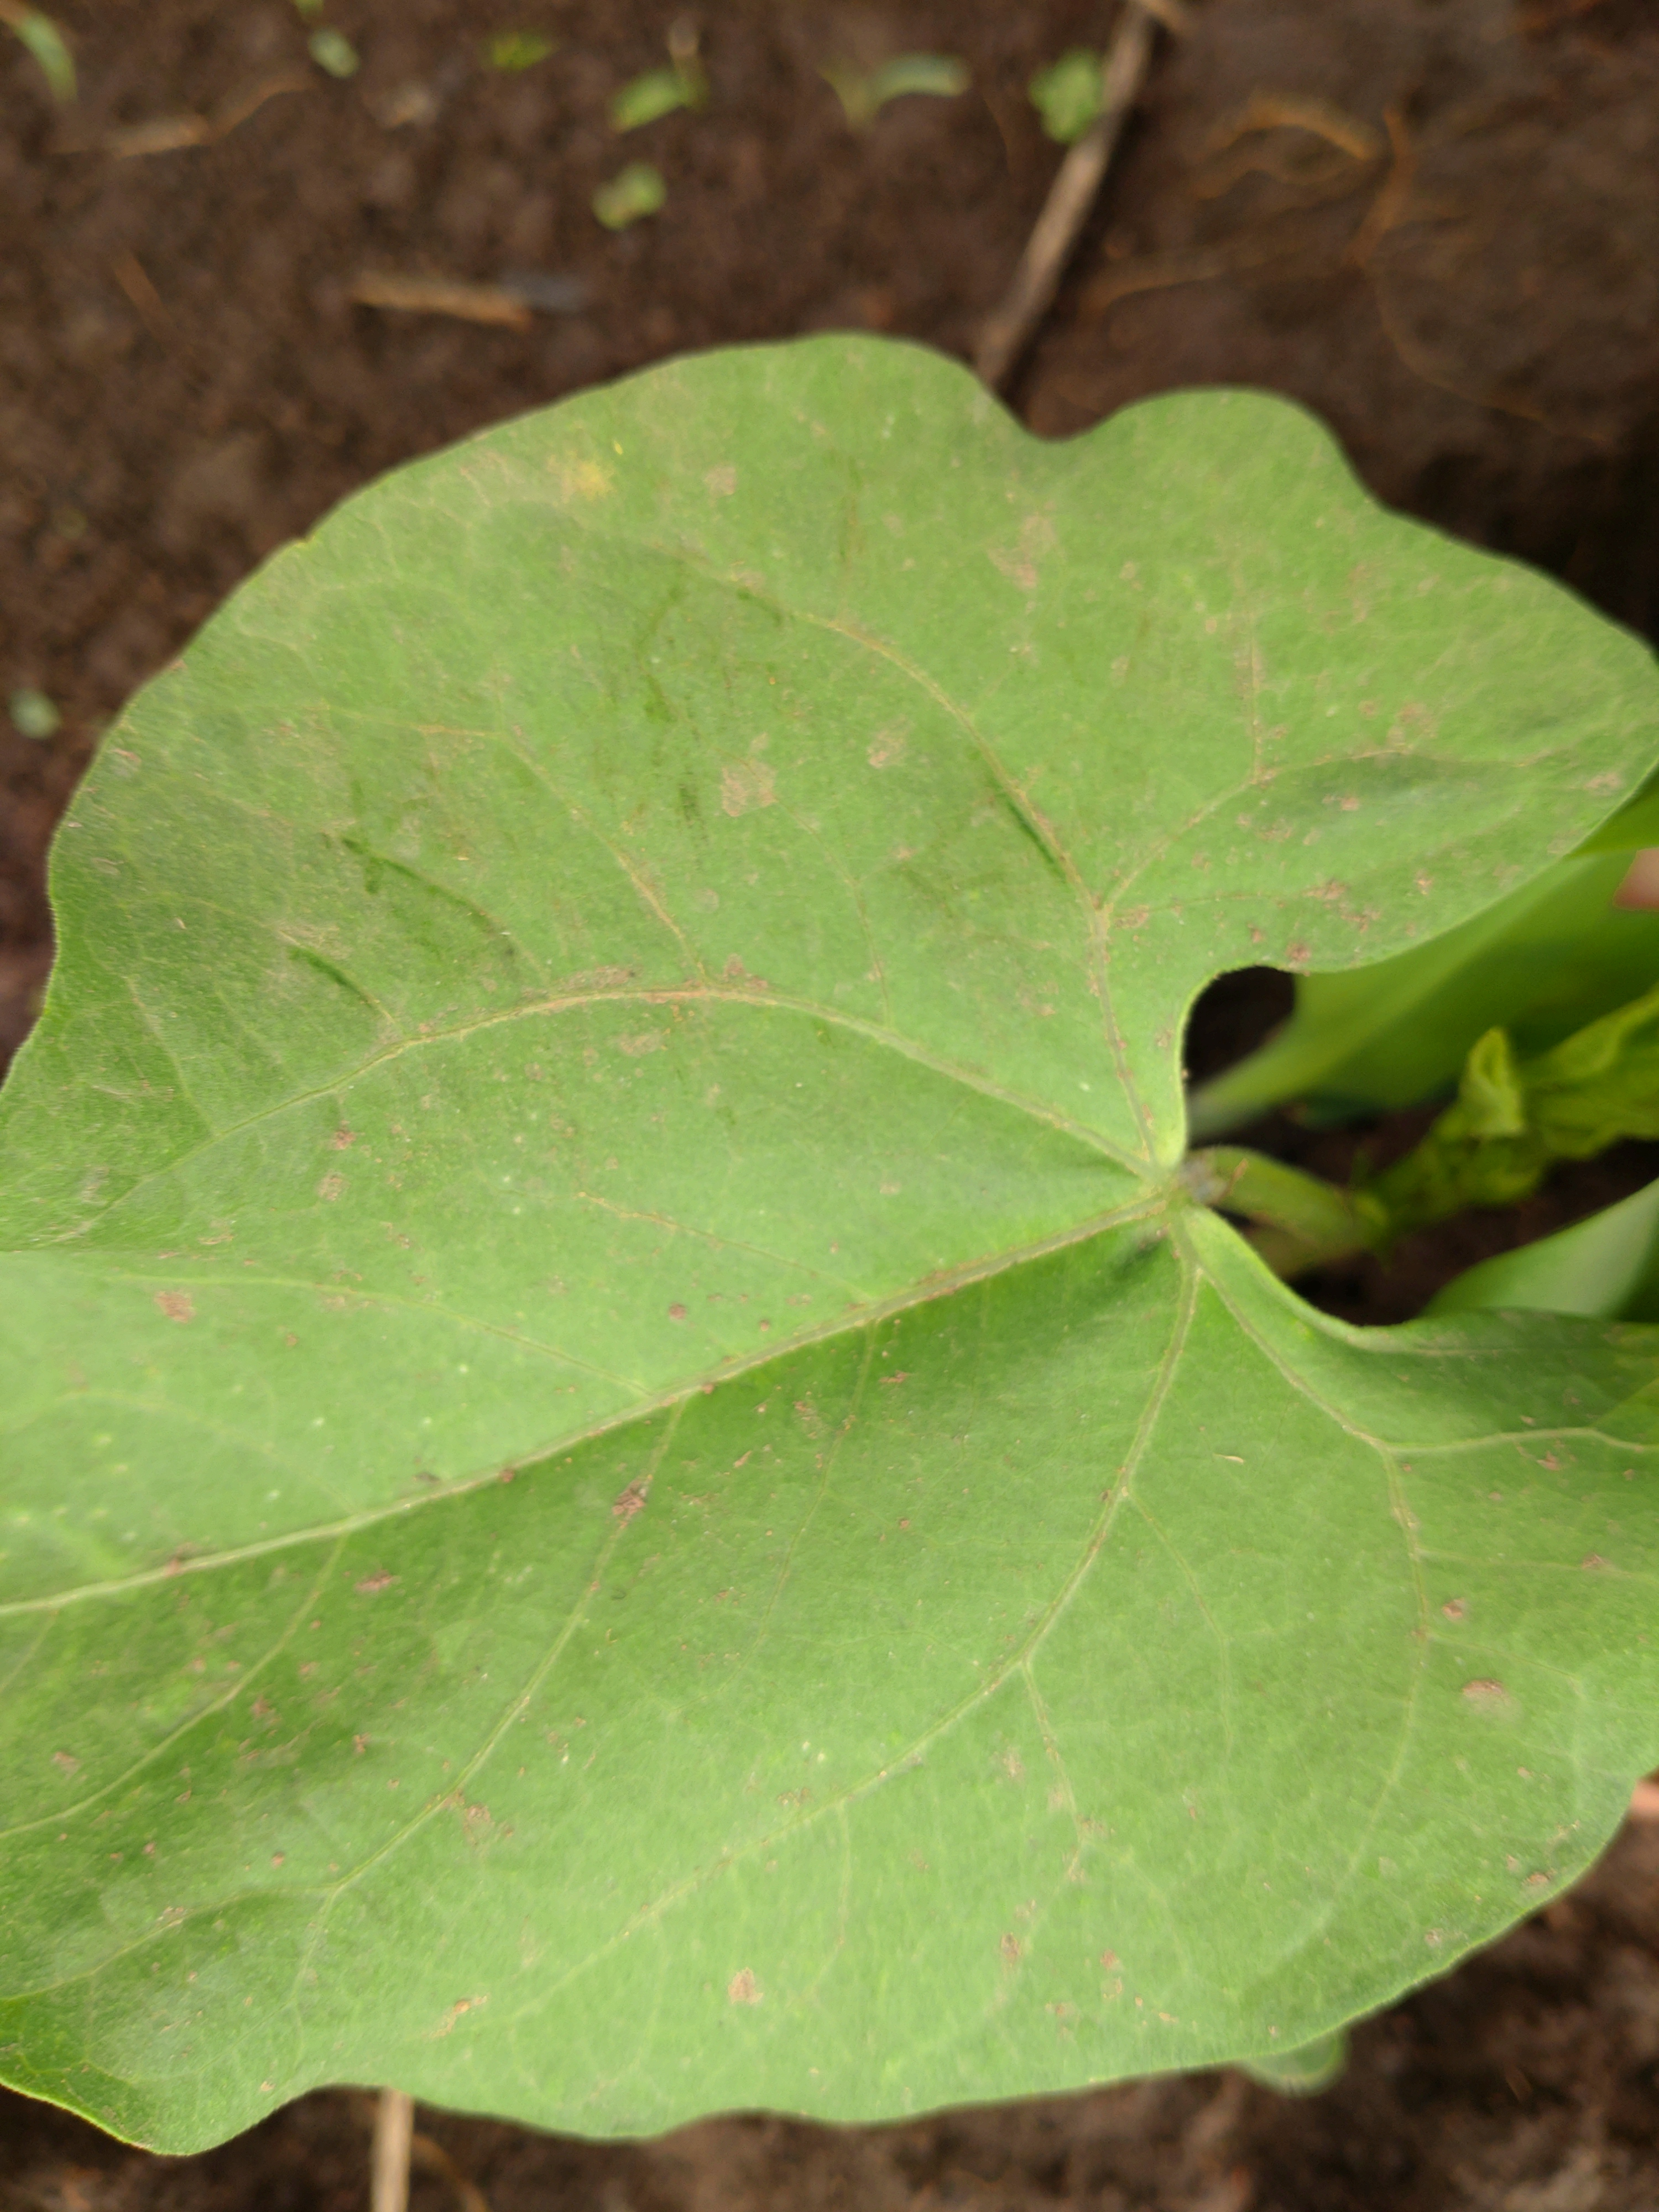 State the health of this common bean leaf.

healthy
